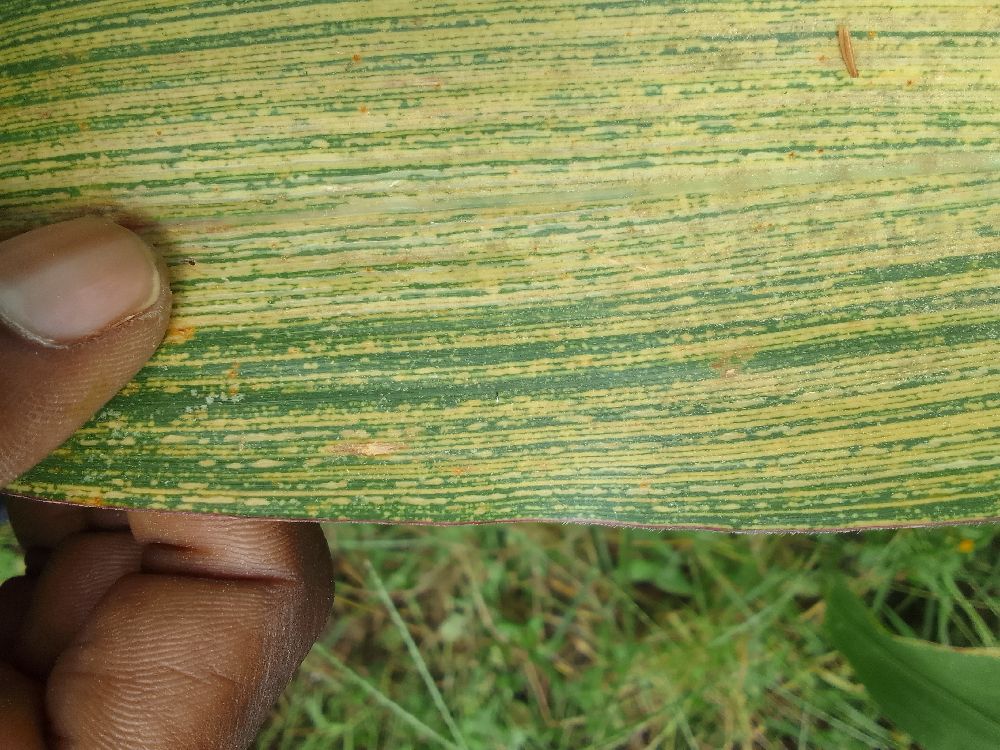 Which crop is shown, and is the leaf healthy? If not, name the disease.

maize, maize streak virus
